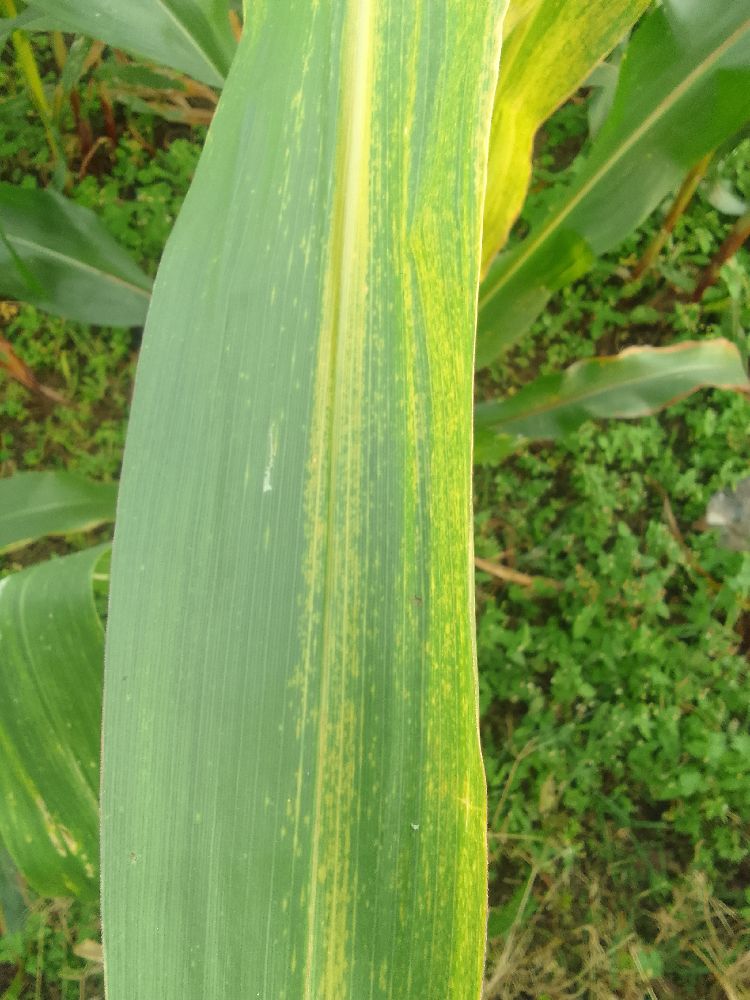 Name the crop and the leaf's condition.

maize, maize lethal necrosis
